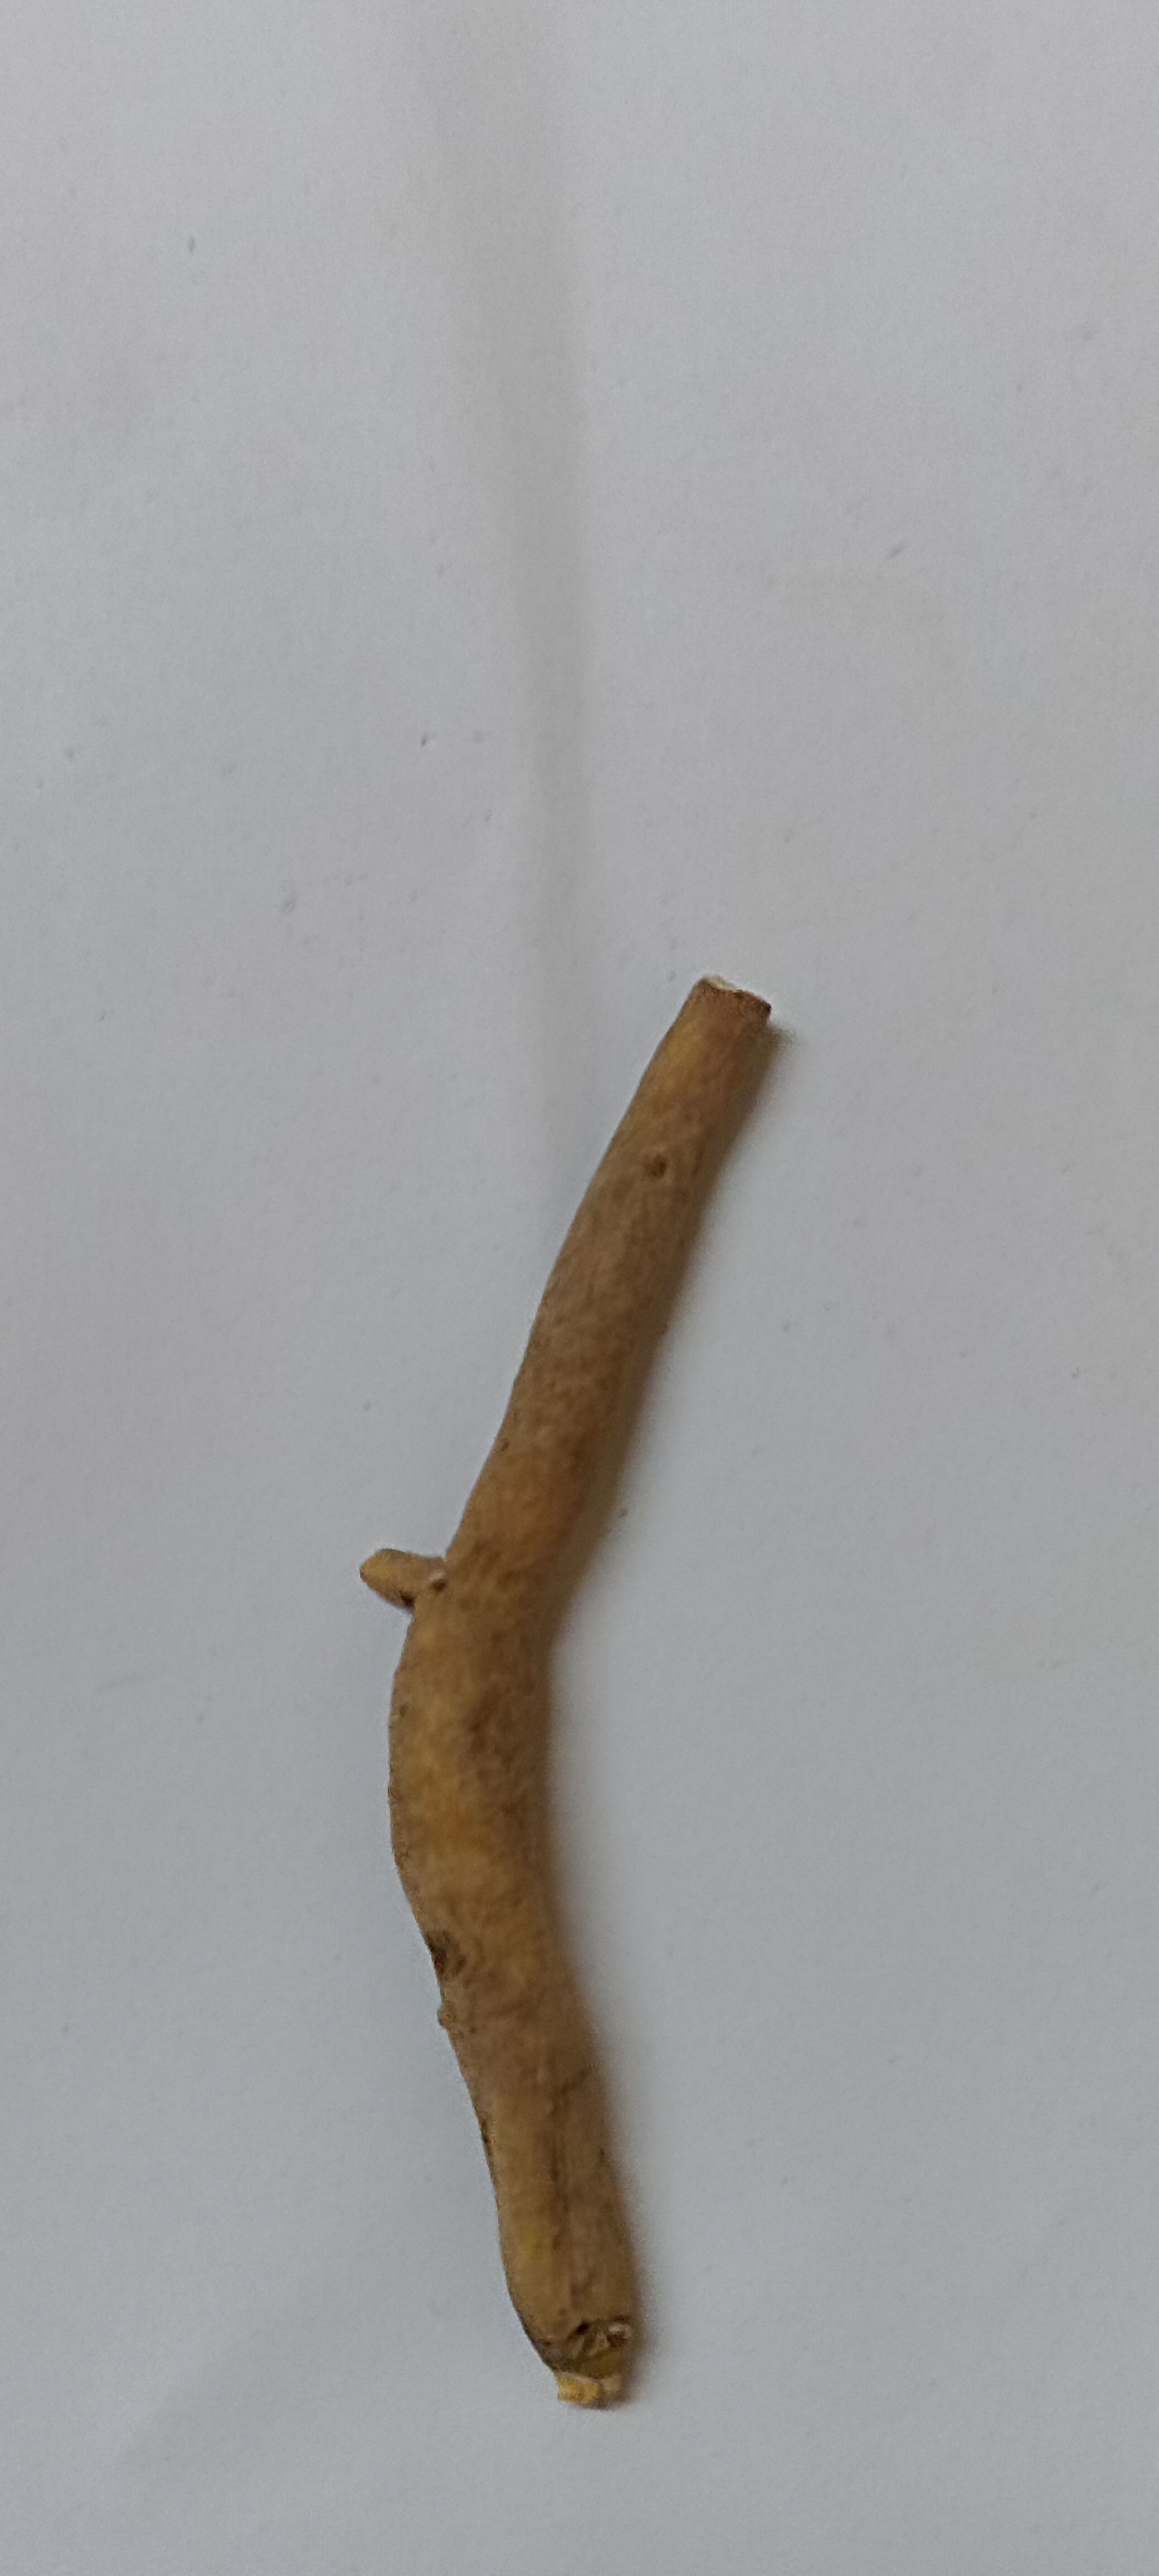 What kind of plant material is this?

ashwagandha
